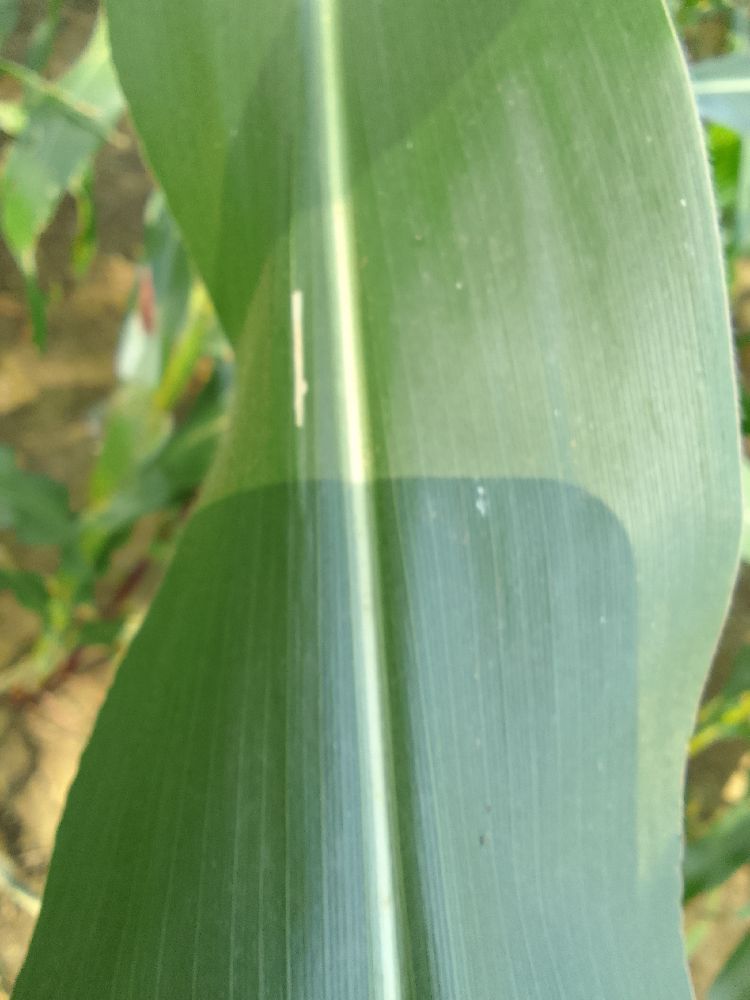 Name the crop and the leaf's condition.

maize, healthy
